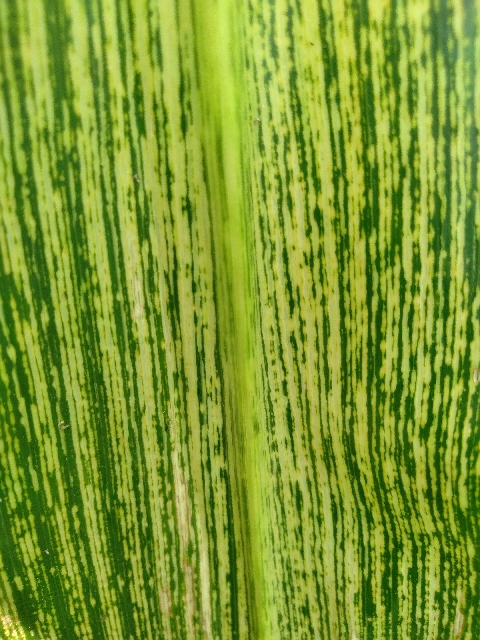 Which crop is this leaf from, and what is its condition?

maize, maize streak virus
